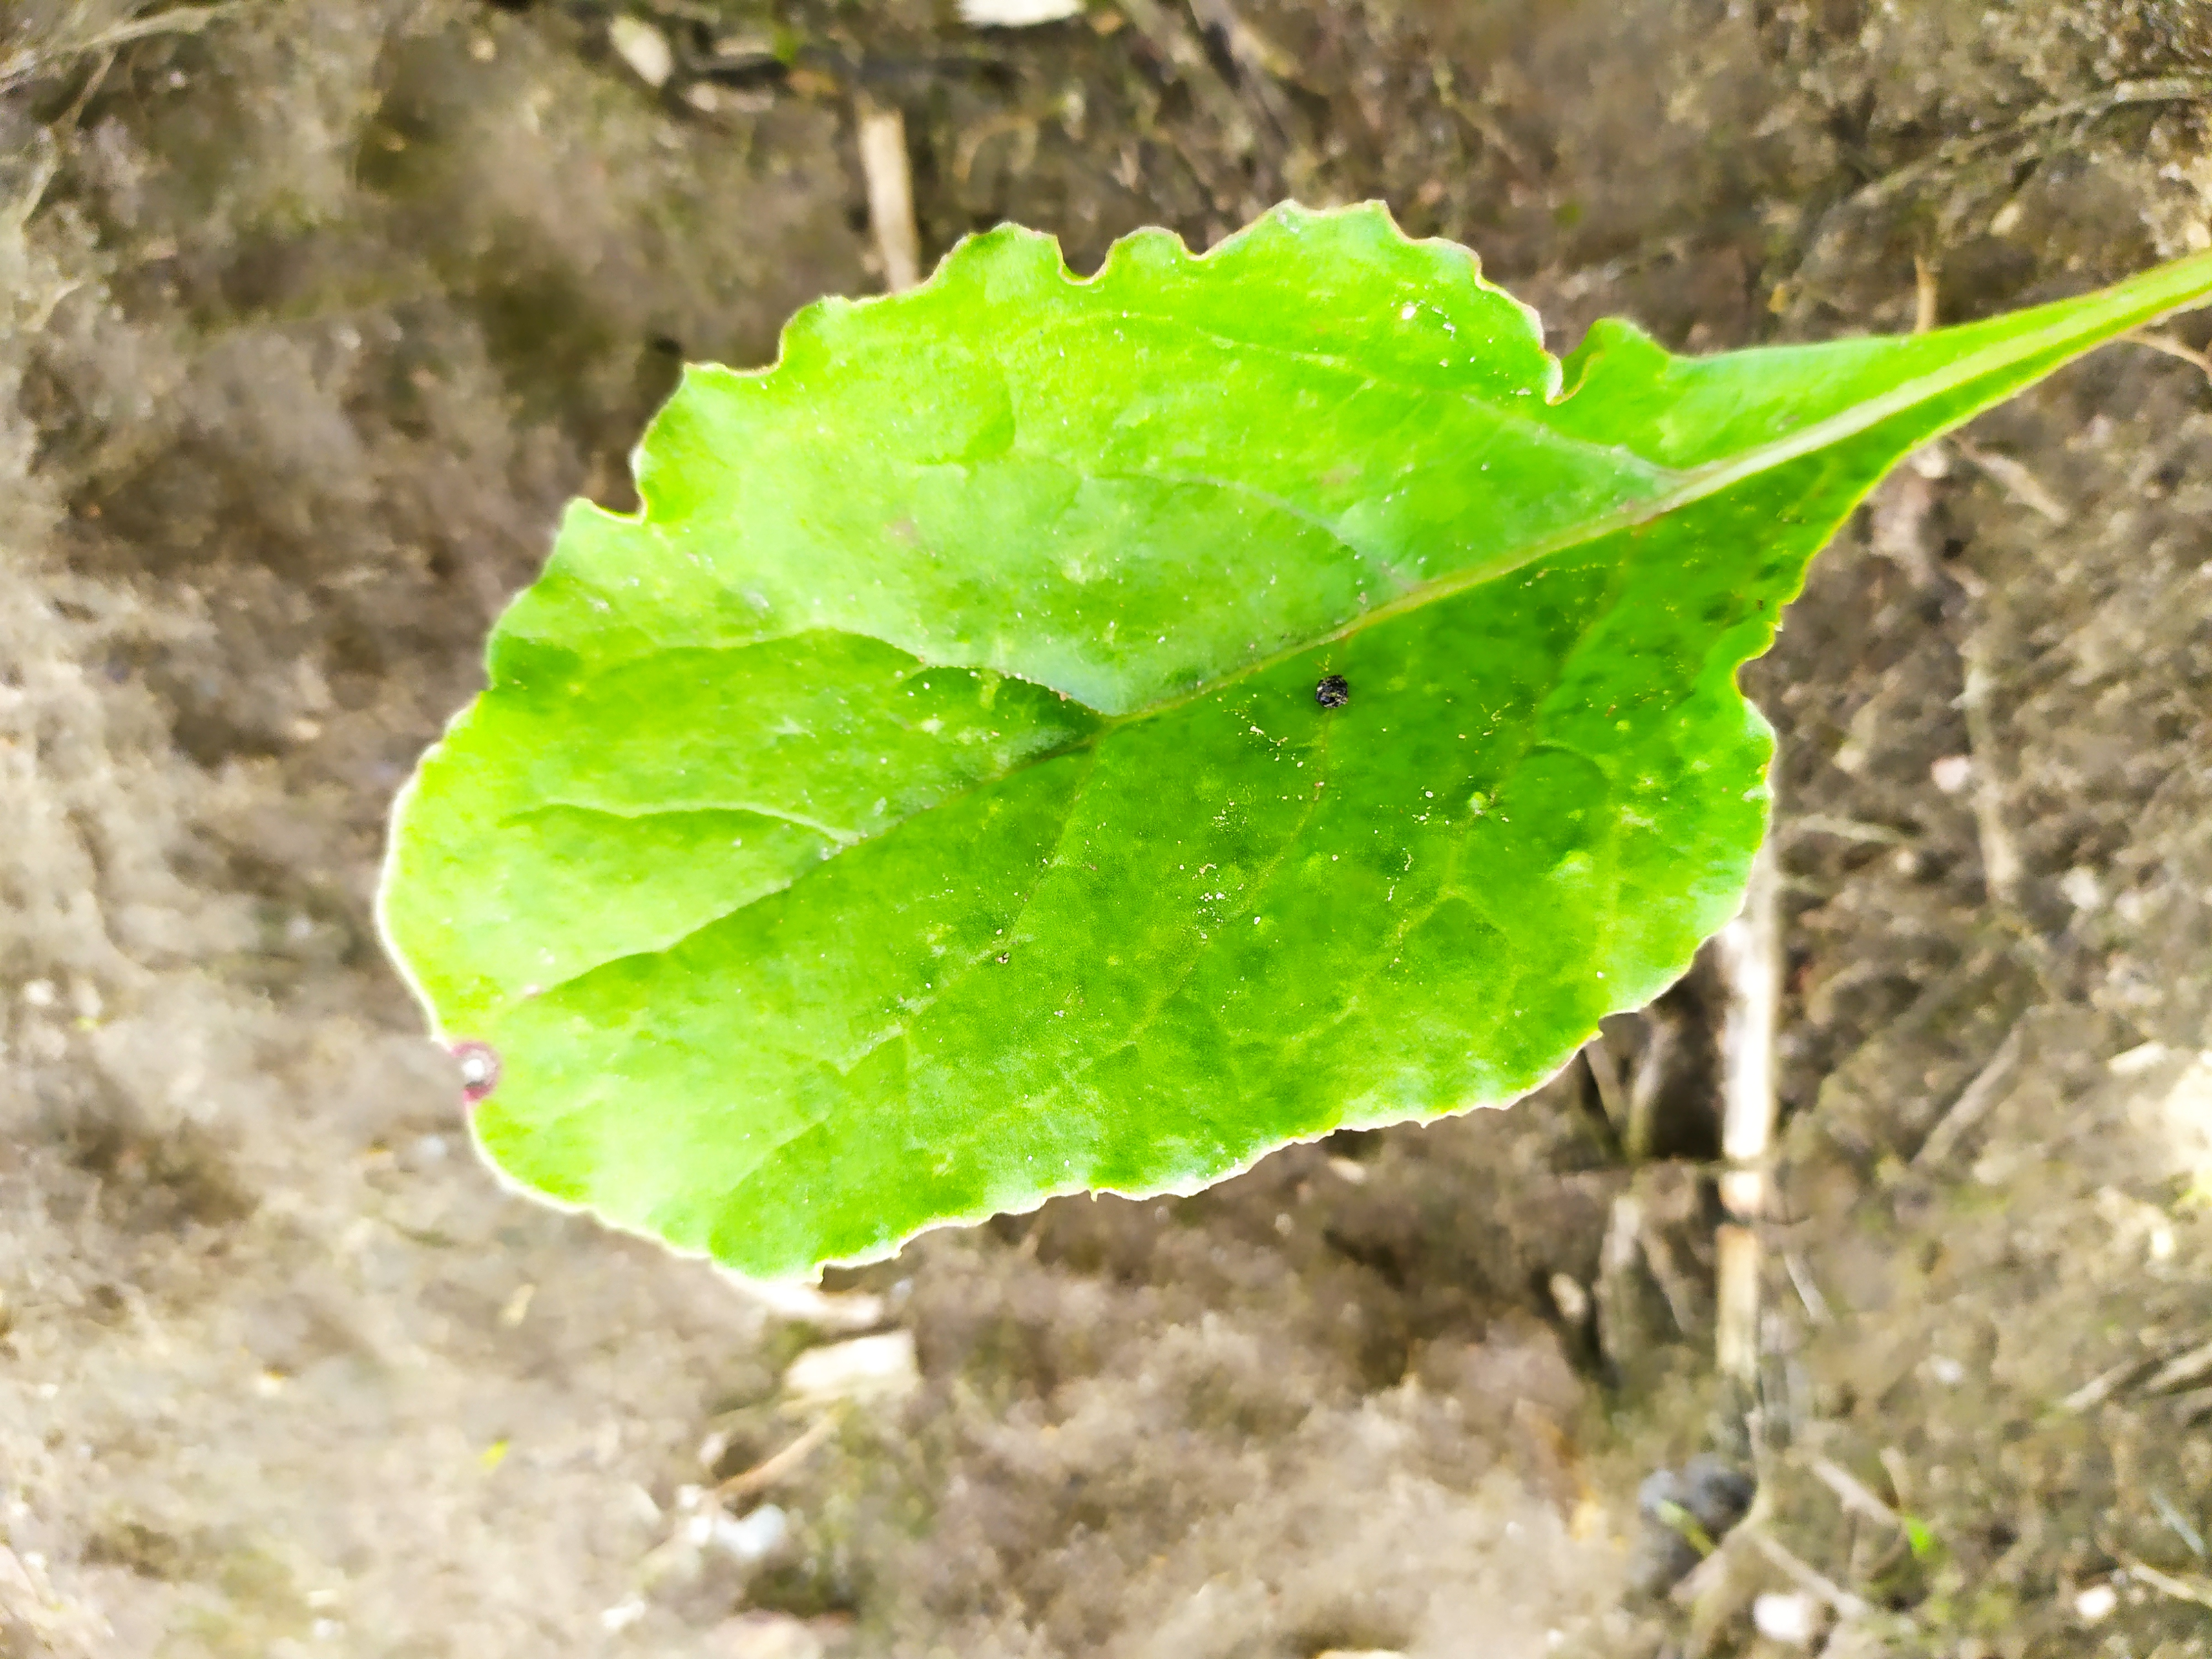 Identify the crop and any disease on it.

beet, cercospora
